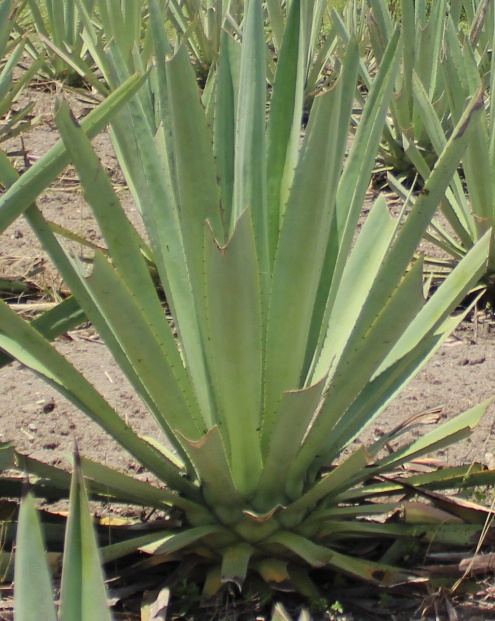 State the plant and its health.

agave, yellow
